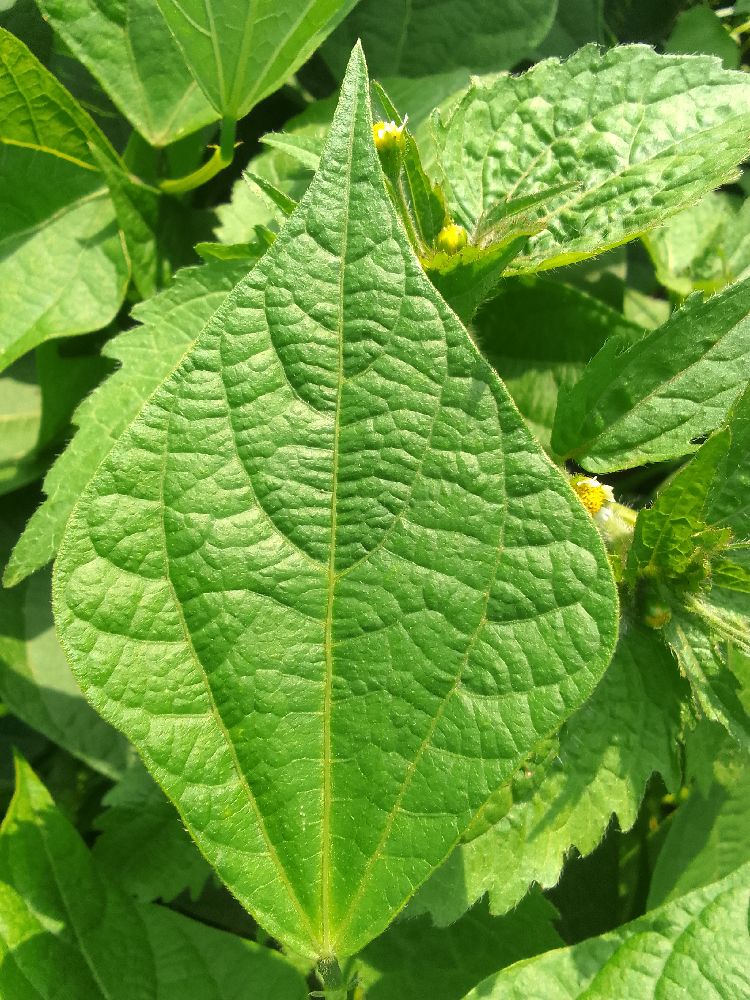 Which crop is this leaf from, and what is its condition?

common bean, healthy
